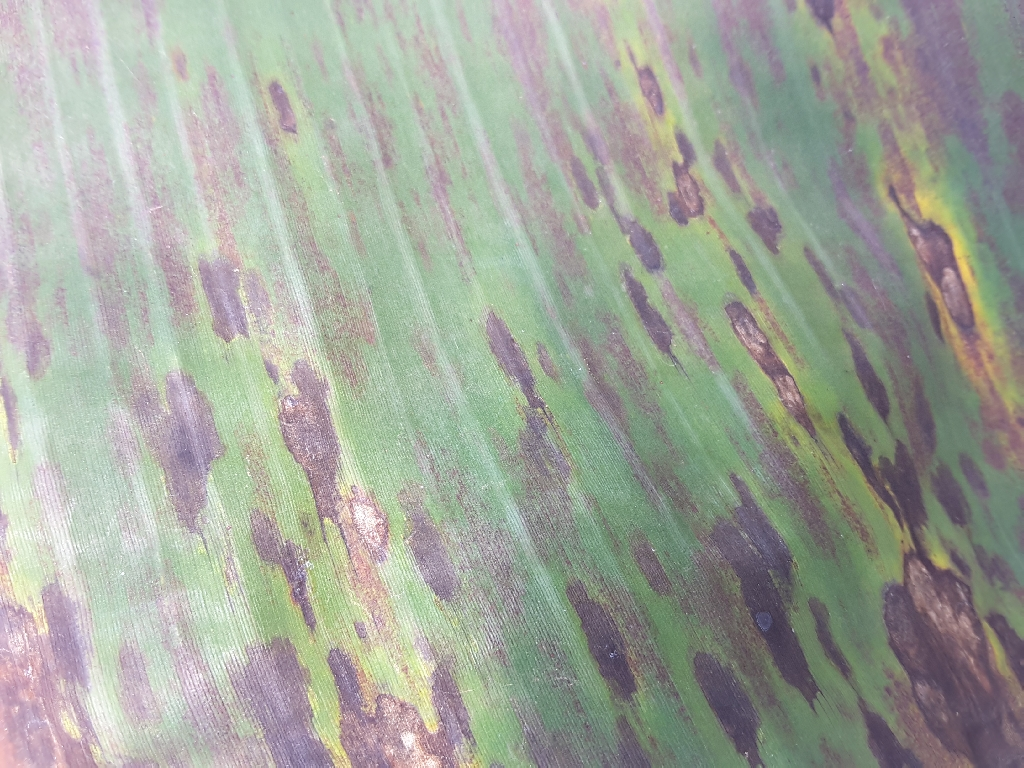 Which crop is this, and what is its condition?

banana, black sigatoka
